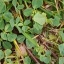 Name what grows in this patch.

unstructured weed
